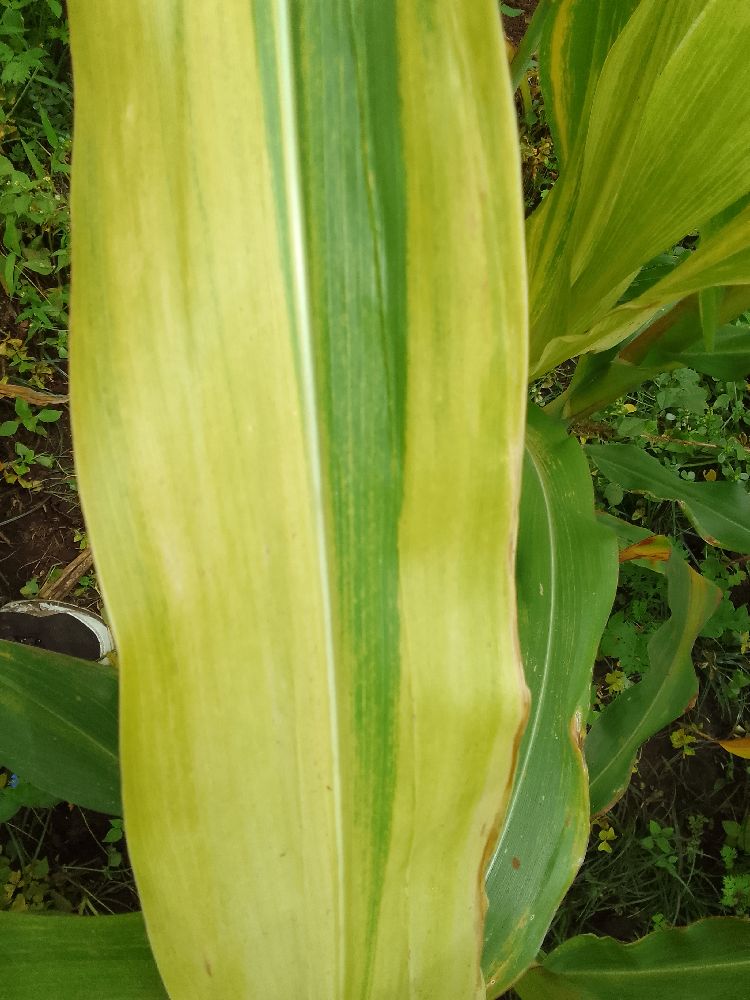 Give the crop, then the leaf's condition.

maize, maize lethal necrosis
